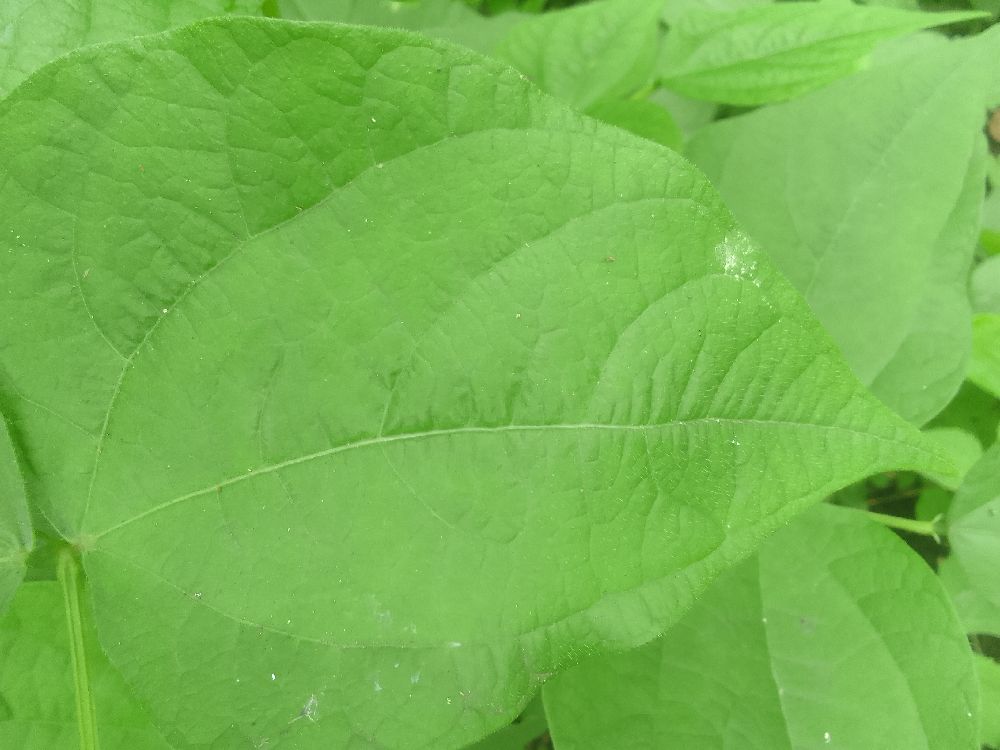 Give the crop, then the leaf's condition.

common bean, healthy
